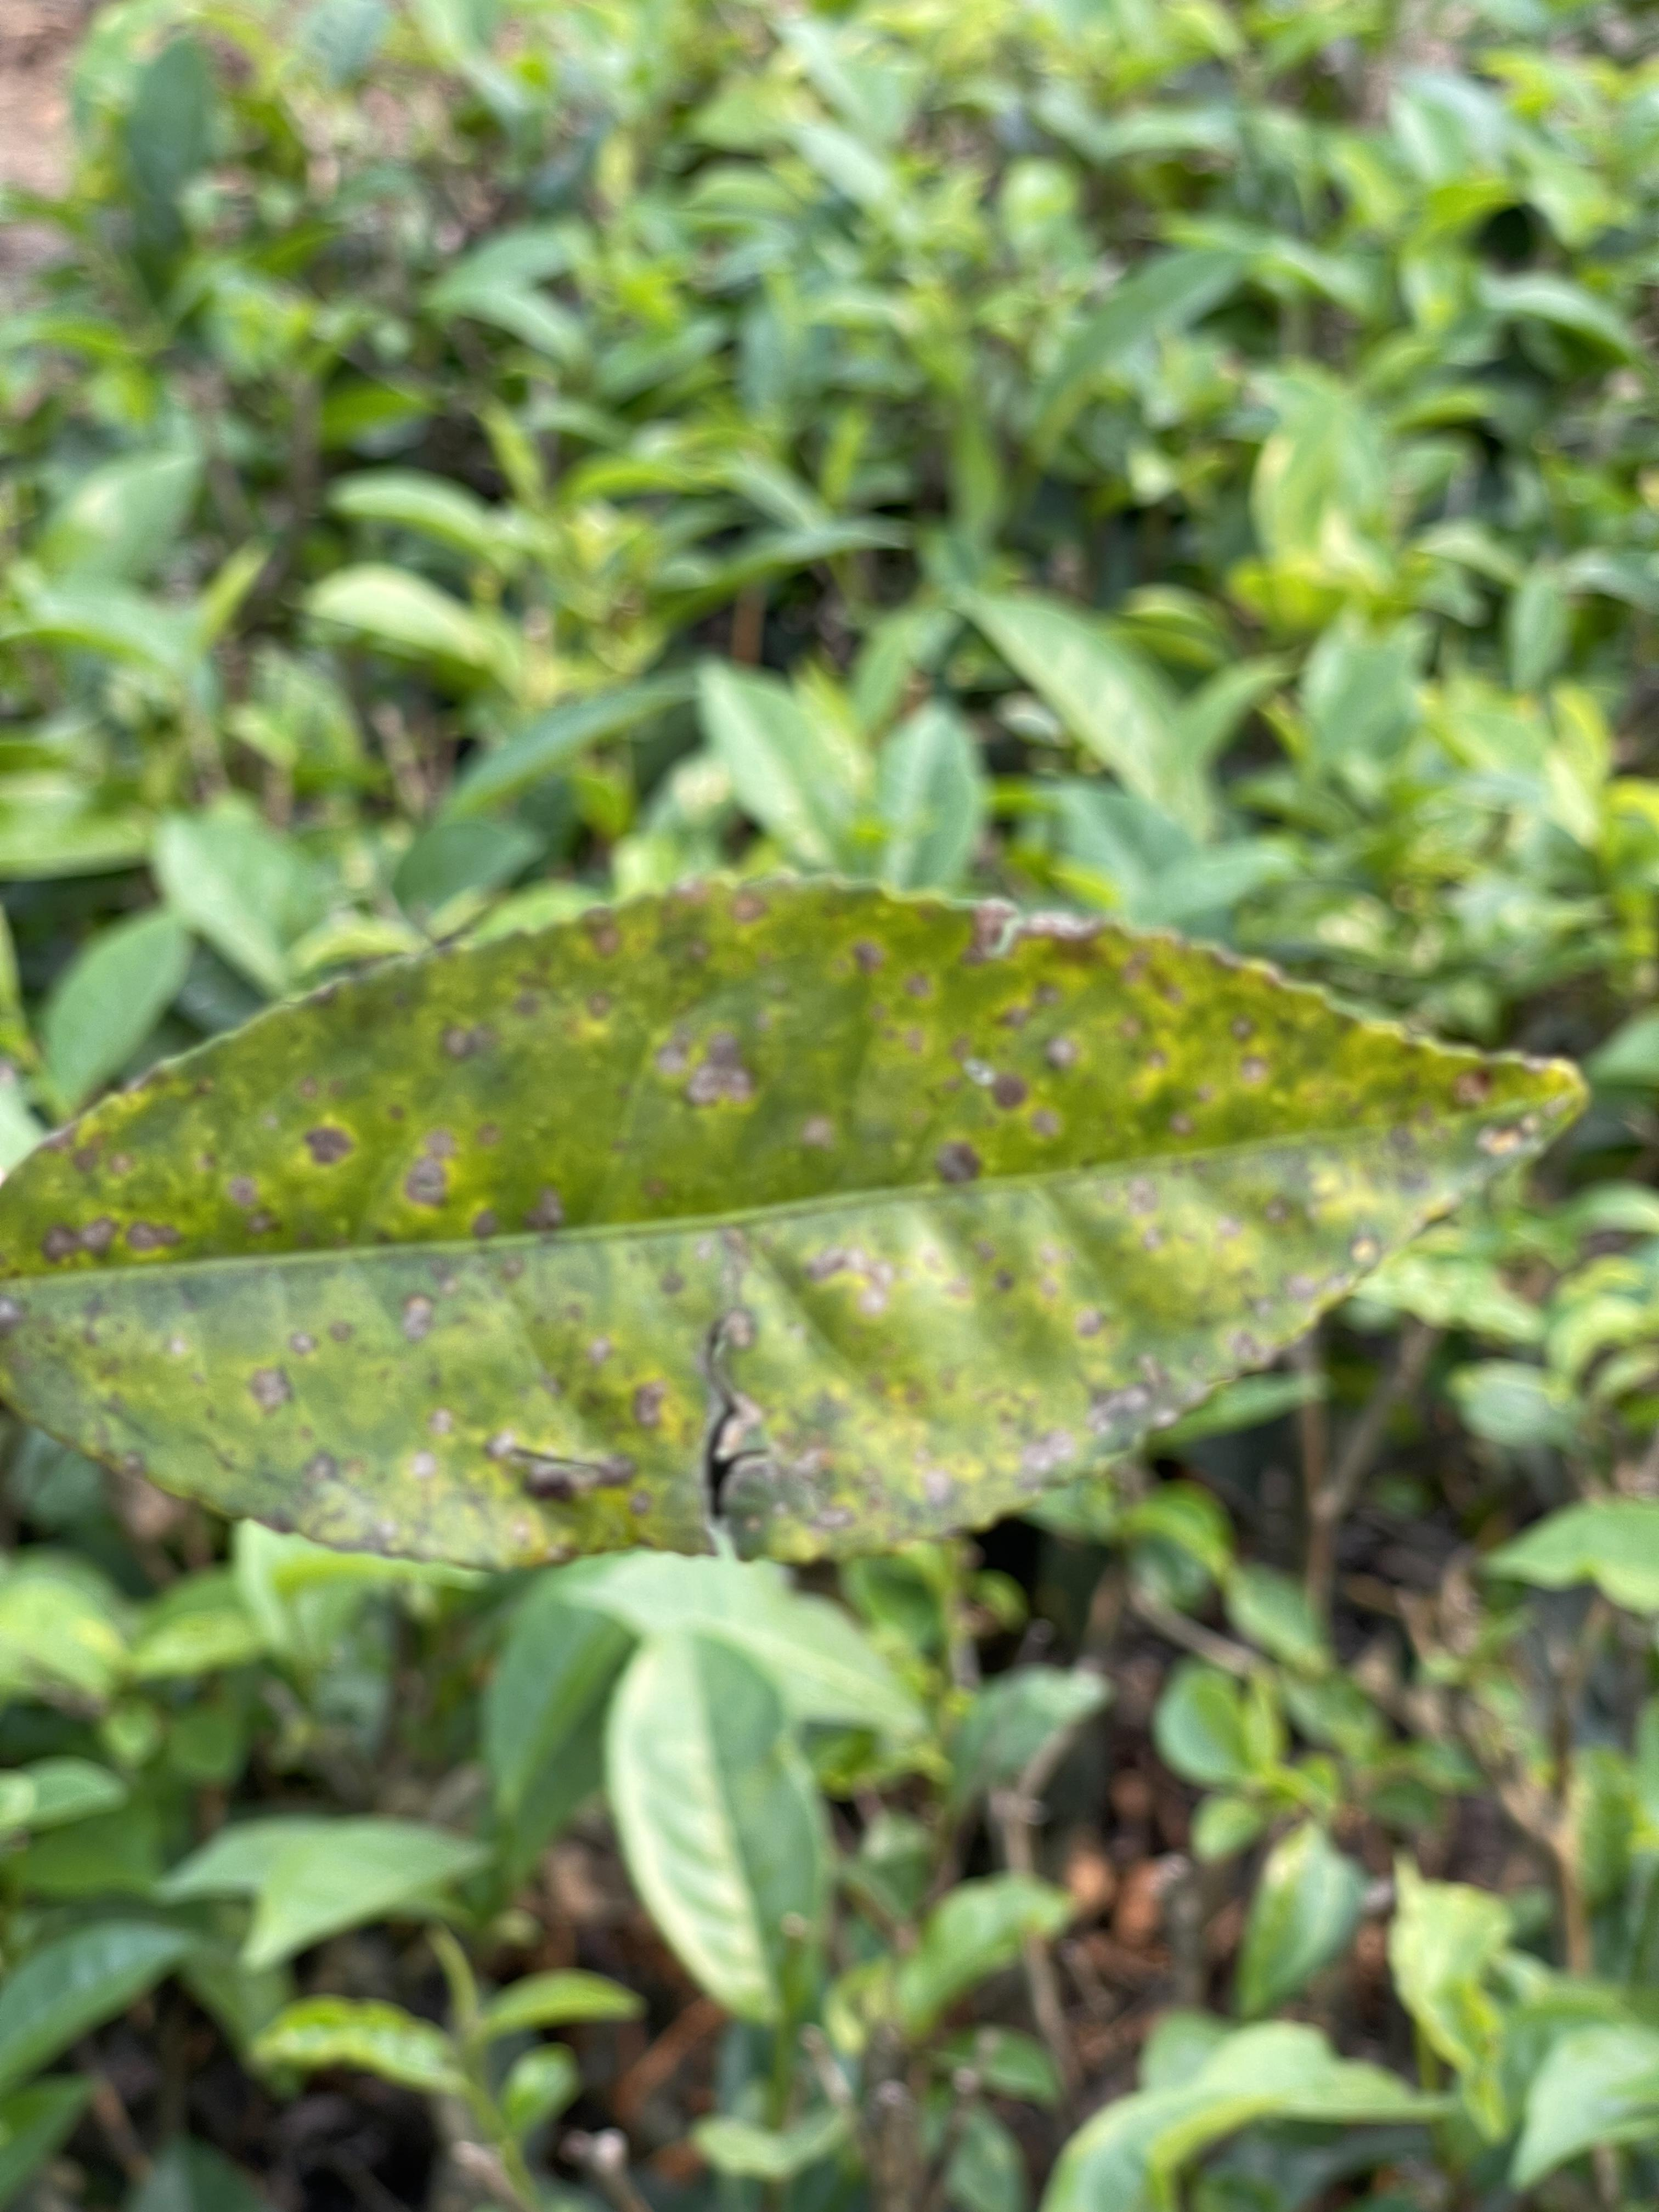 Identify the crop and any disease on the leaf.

tea, red rust
